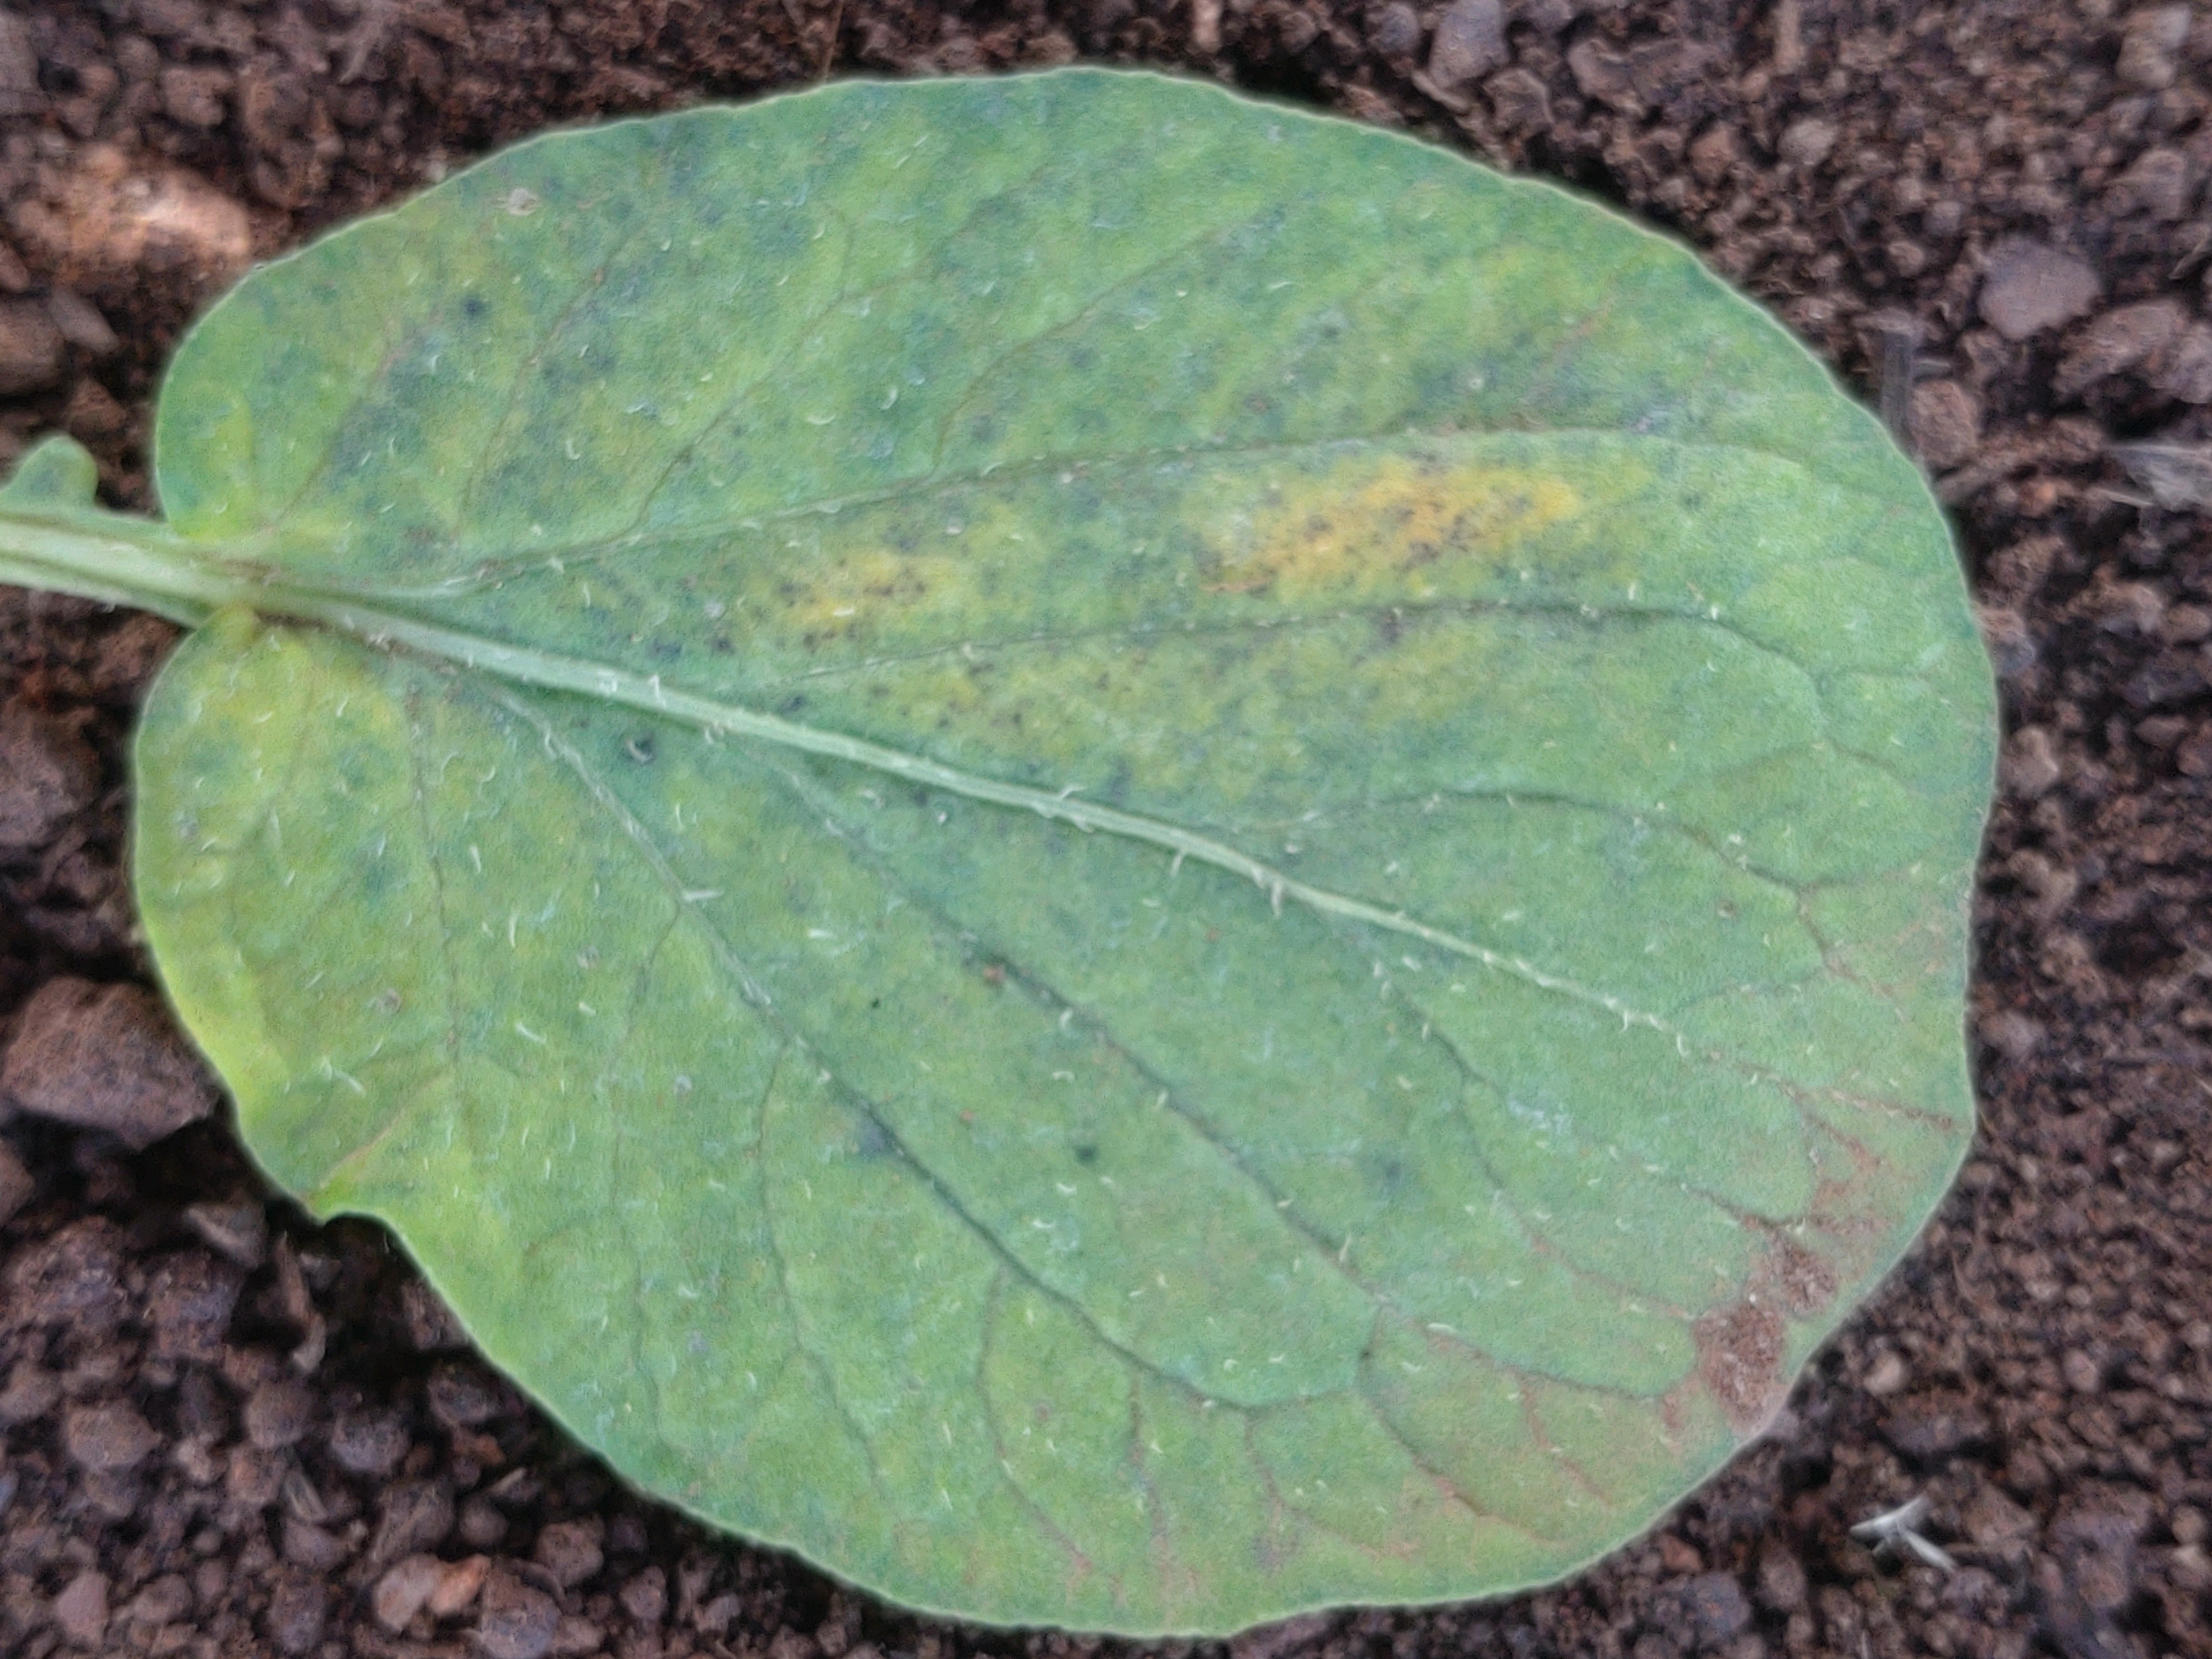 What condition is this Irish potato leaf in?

late blight
